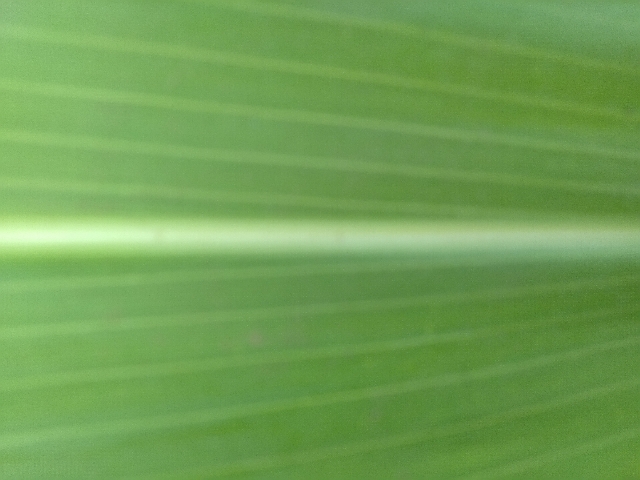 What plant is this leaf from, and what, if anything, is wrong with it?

maize, healthy
